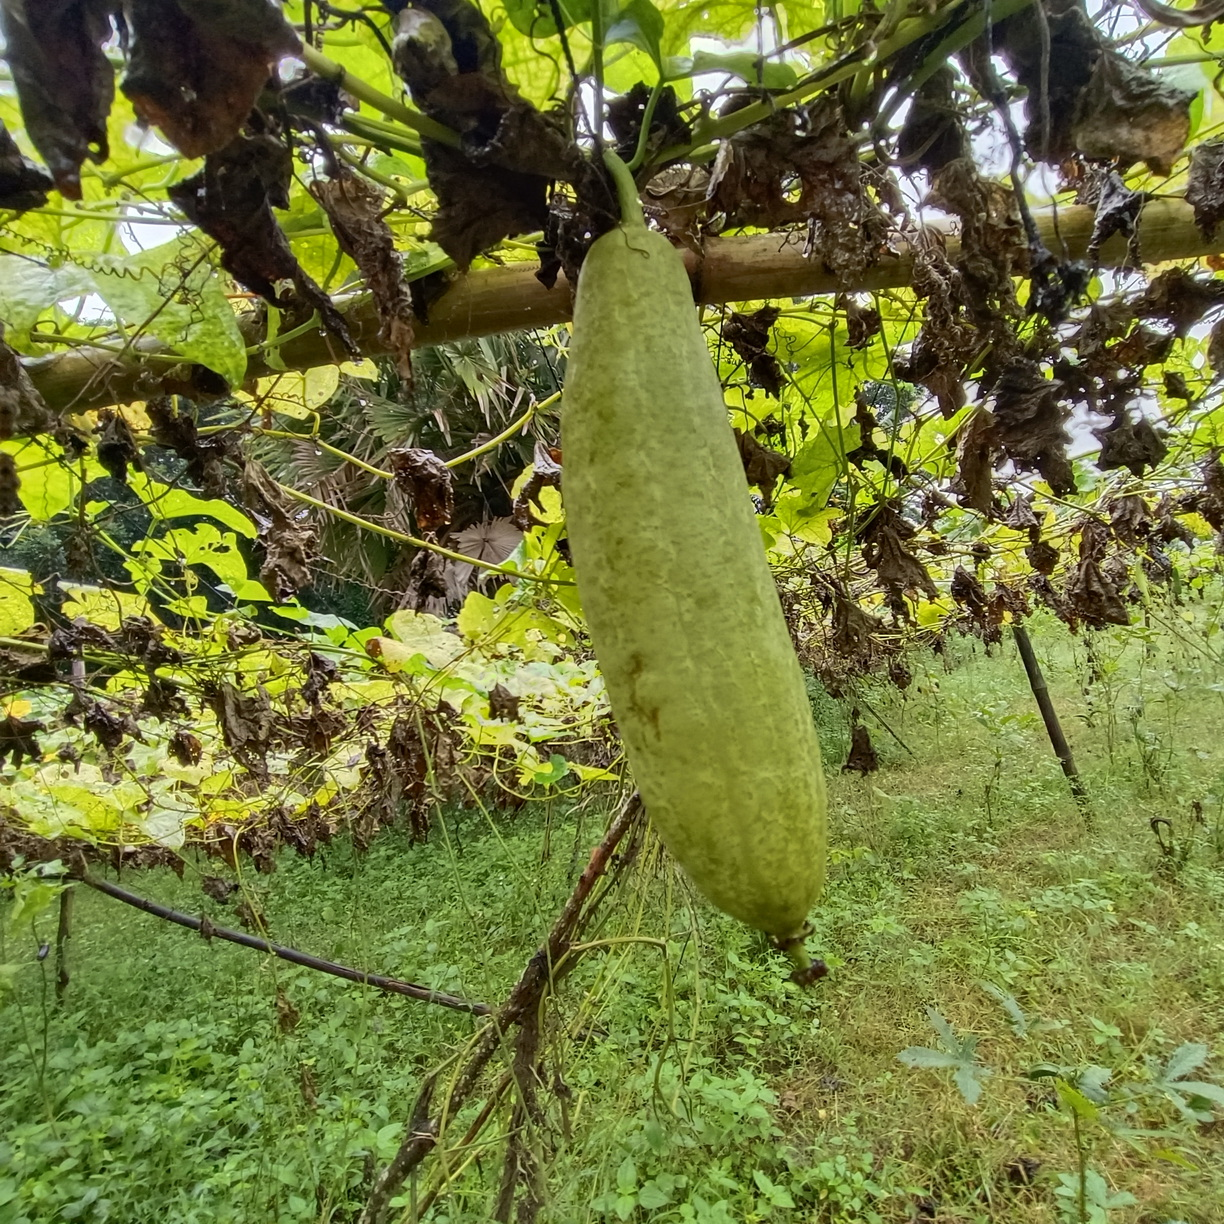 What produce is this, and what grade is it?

luffa, faulty
